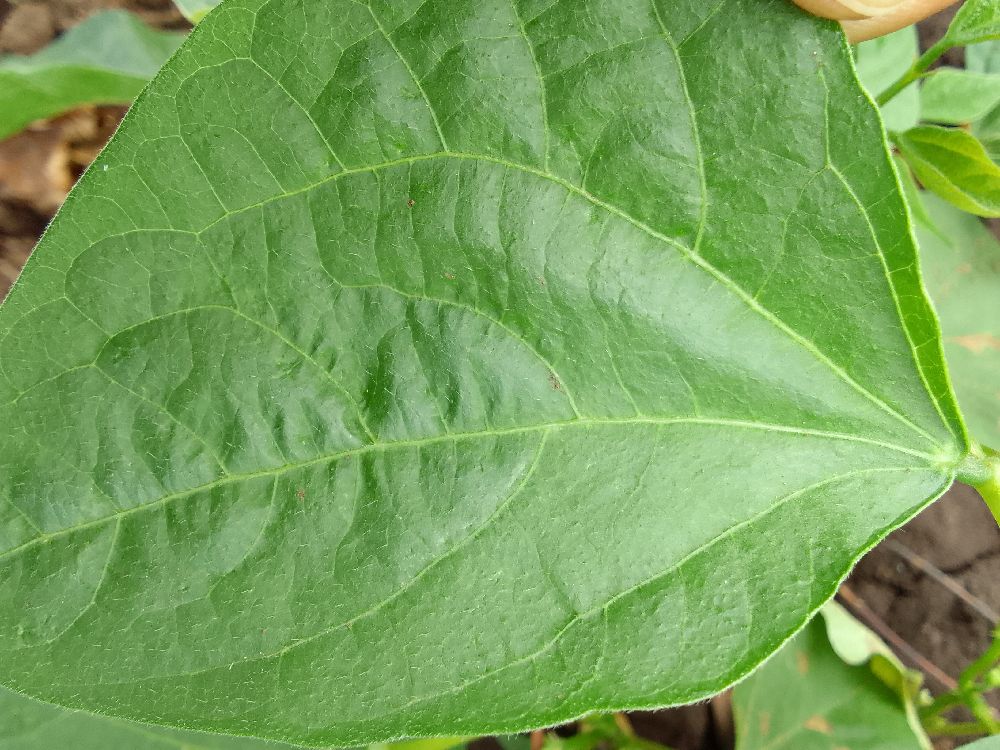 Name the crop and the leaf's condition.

common bean, healthy
